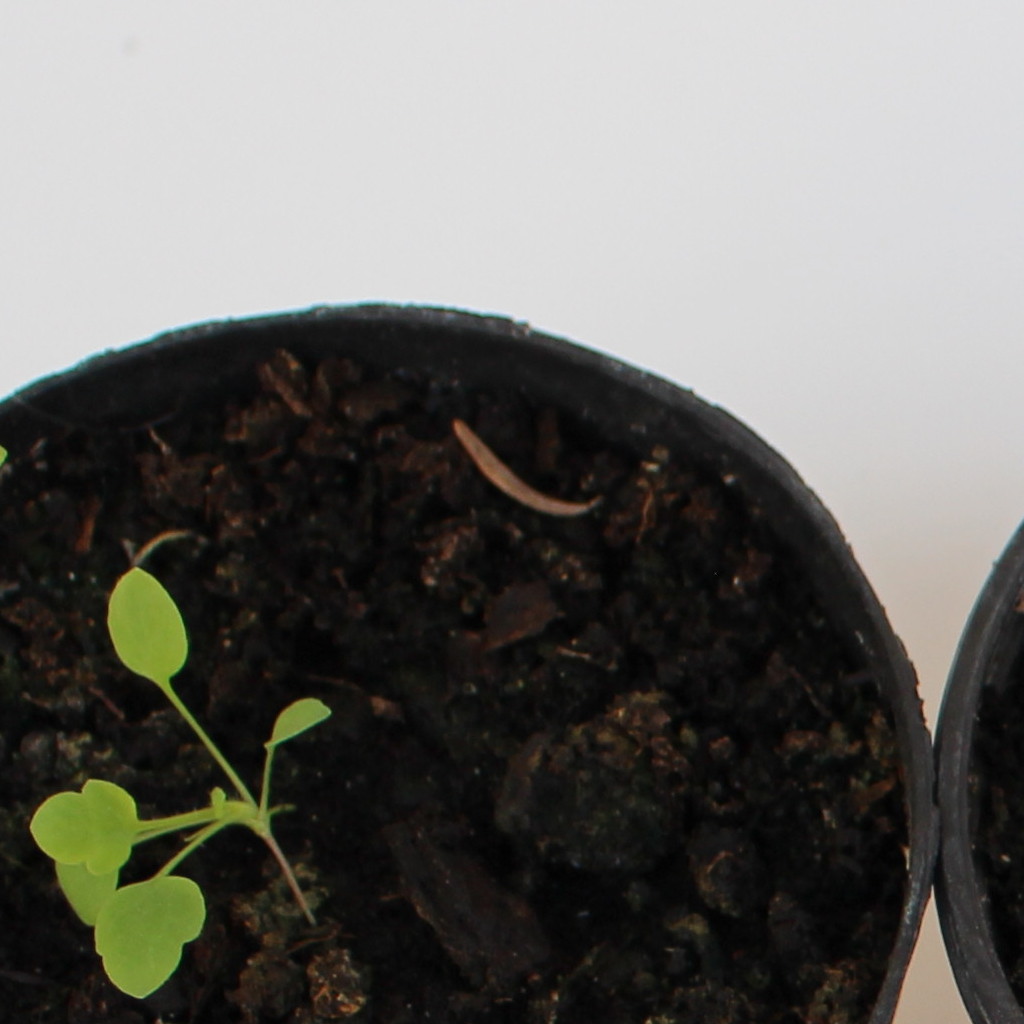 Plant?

Papaver rhoeas
